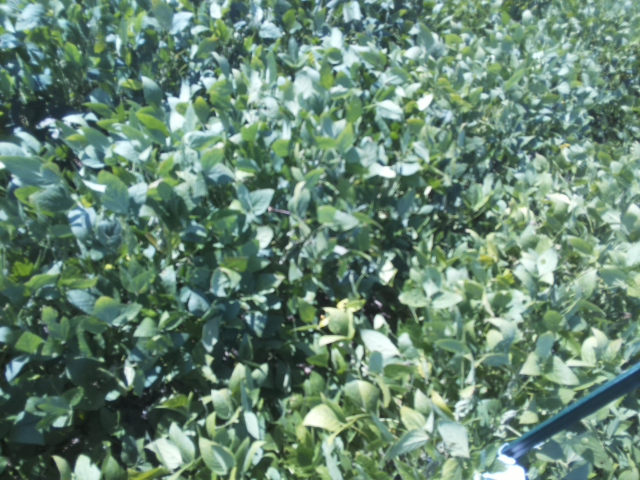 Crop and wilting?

soybean, slight leaflet or petiole turgor loss in upper canopy
